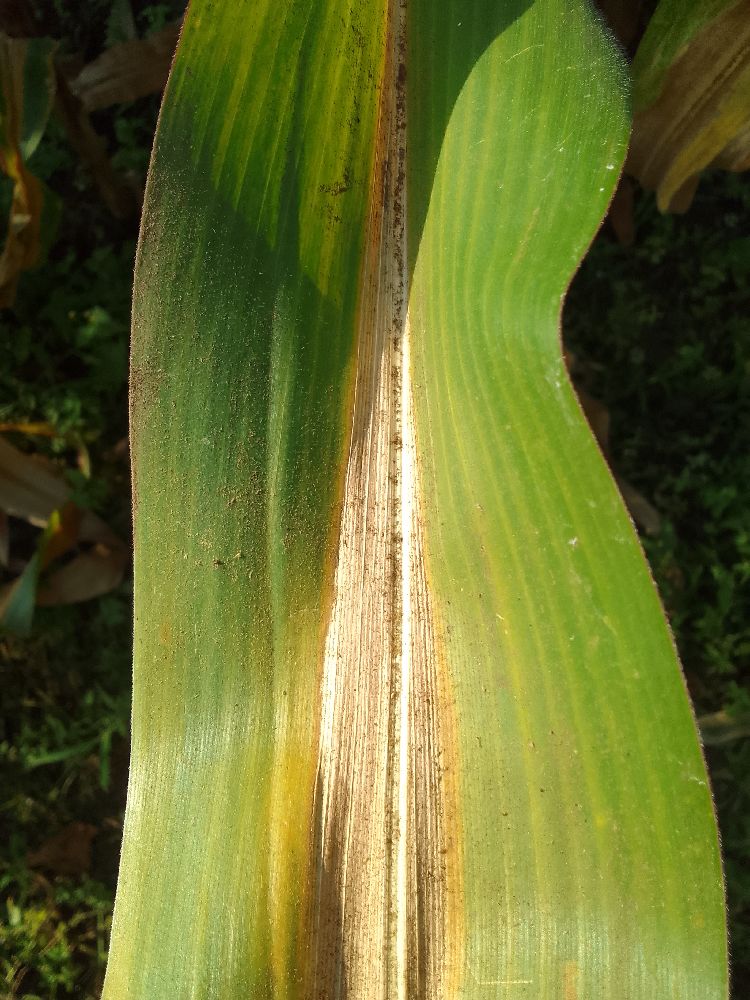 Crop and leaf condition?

maize, maize lethal necrosis
